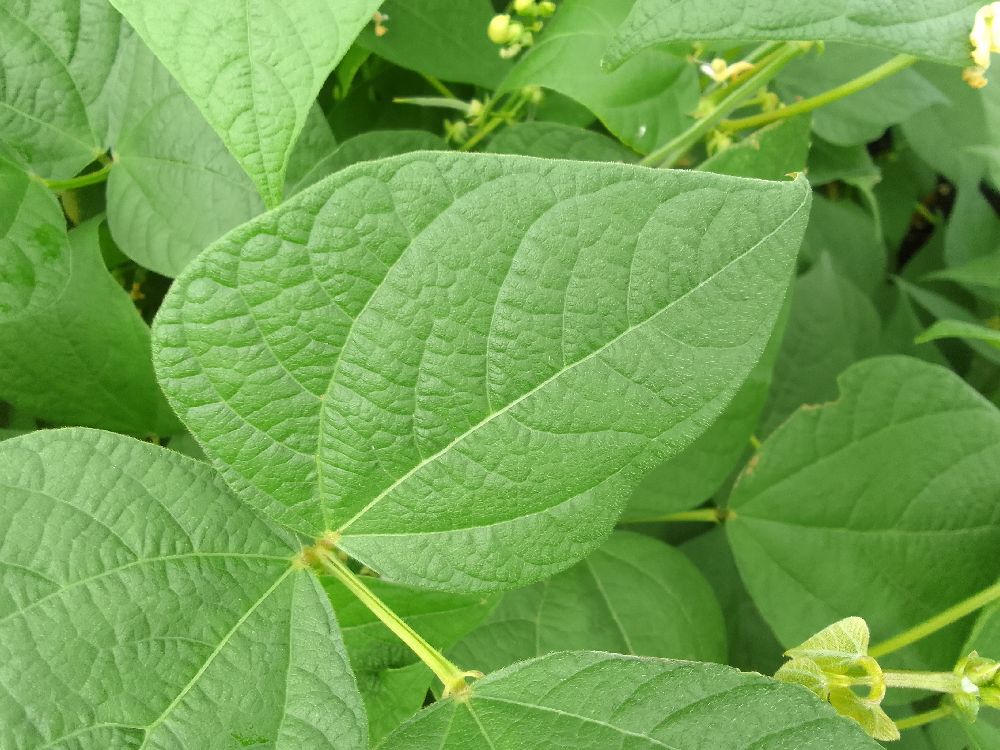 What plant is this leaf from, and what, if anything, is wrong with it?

common bean, healthy
